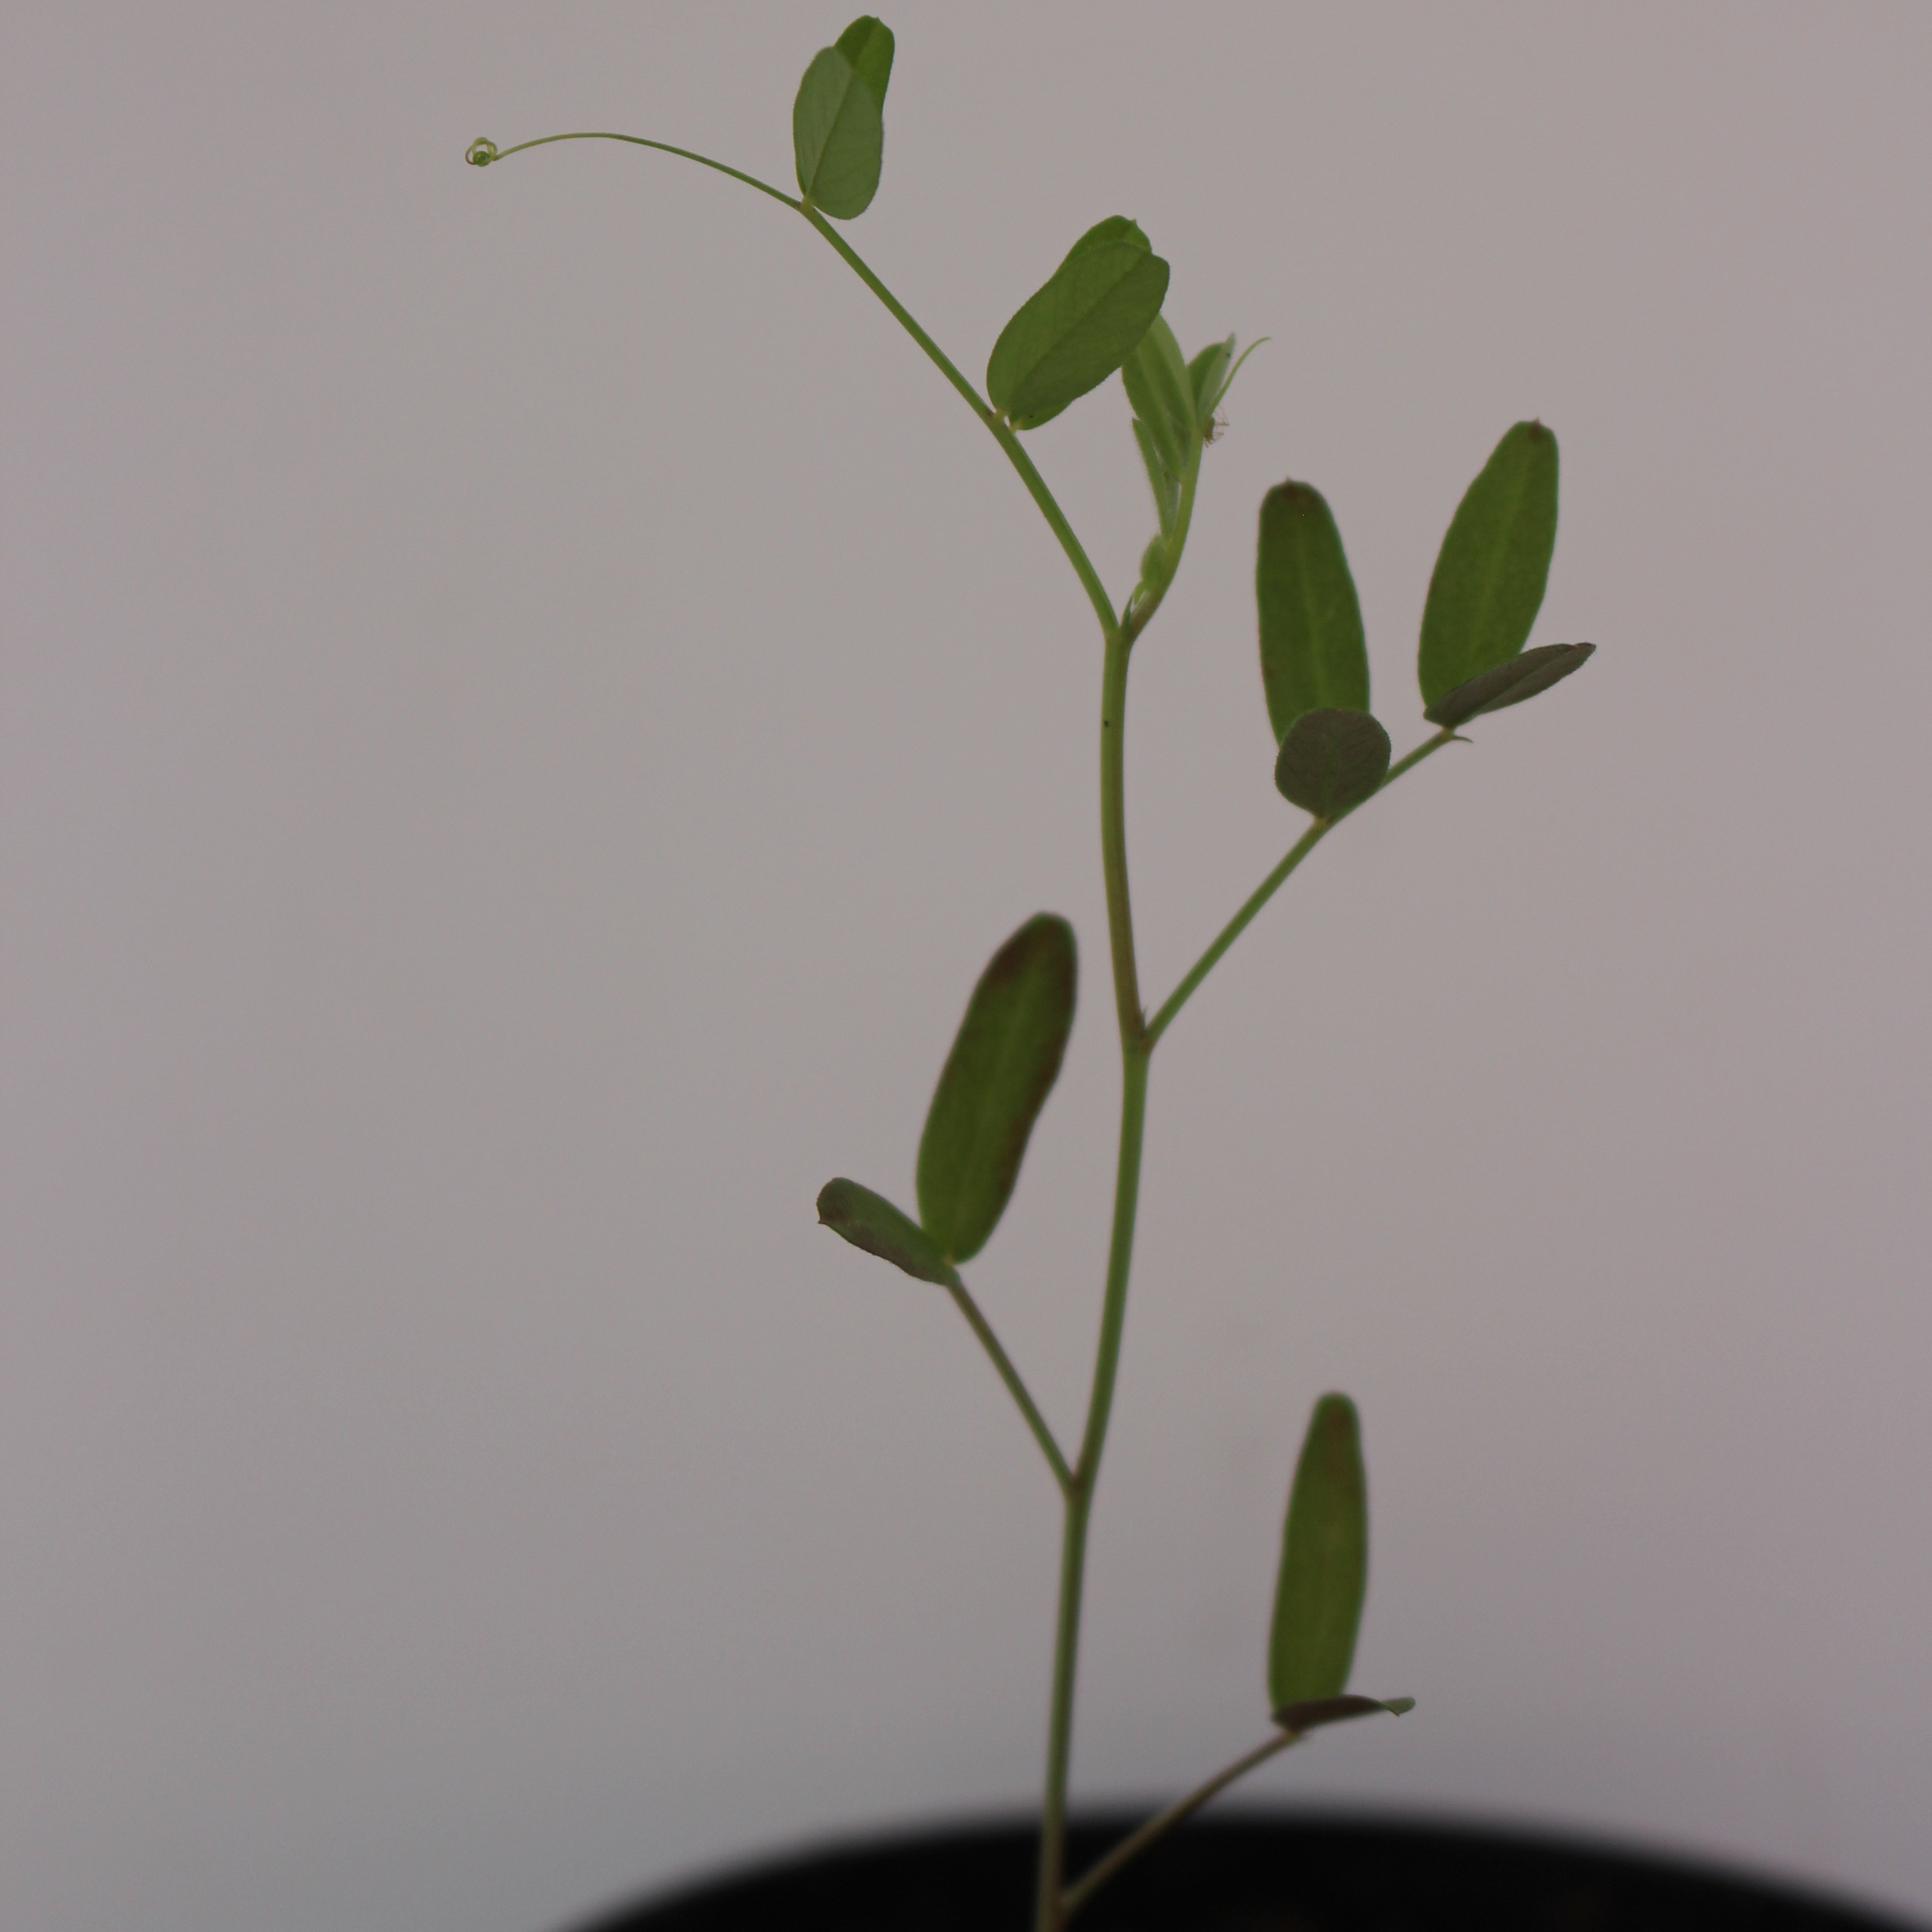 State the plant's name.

Vicia sativa
